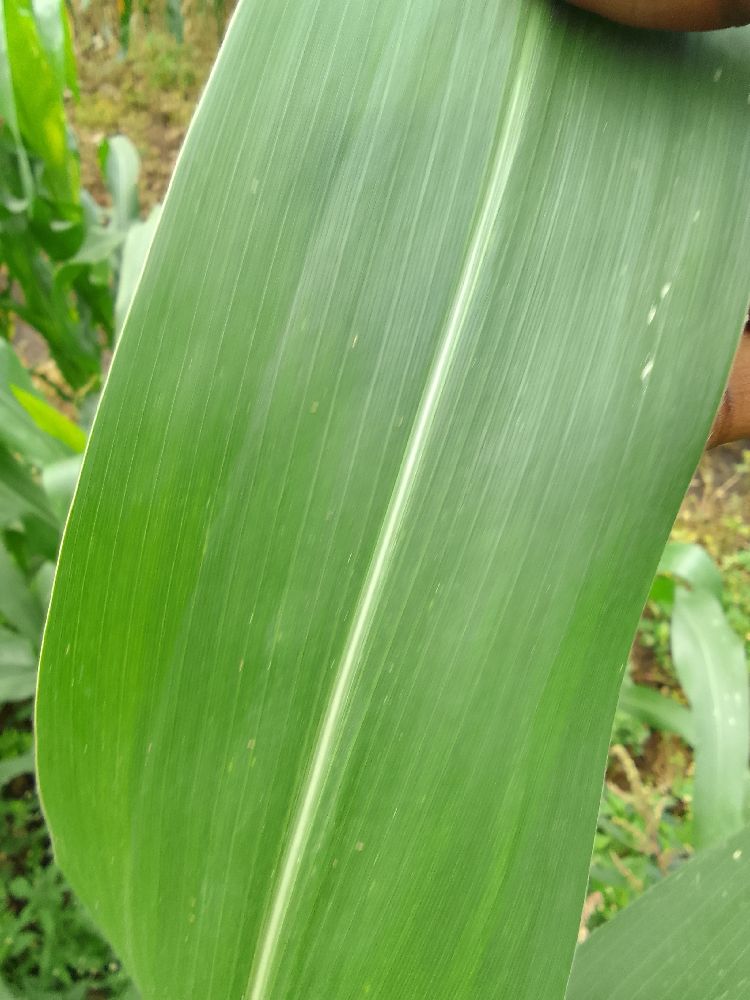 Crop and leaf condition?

maize, healthy
